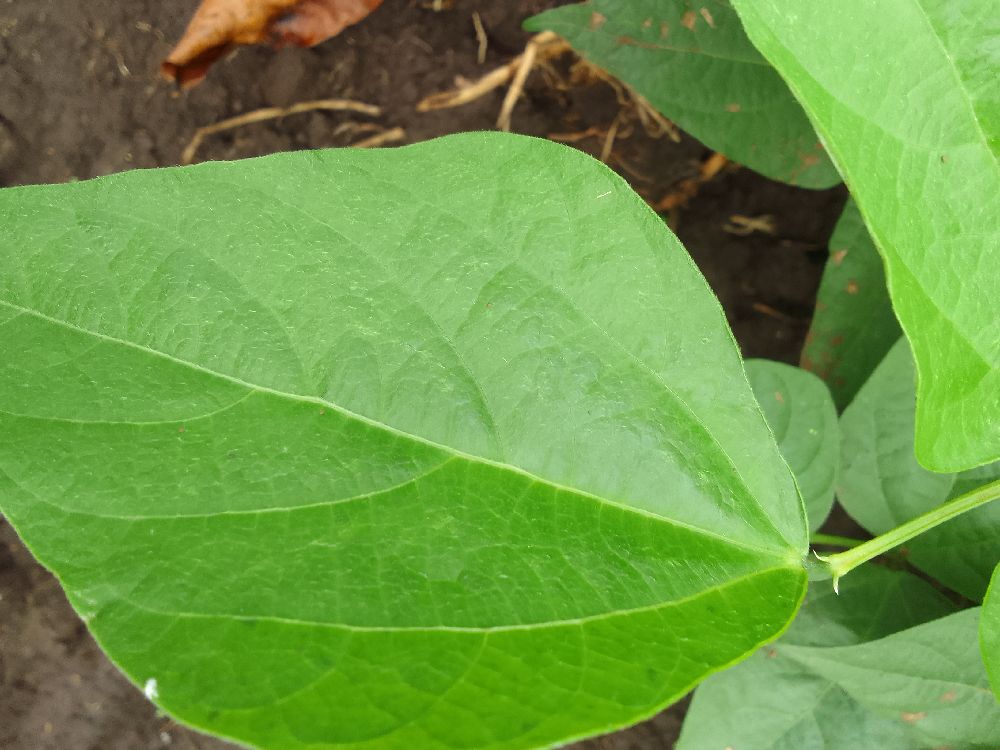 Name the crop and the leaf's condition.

common bean, healthy
